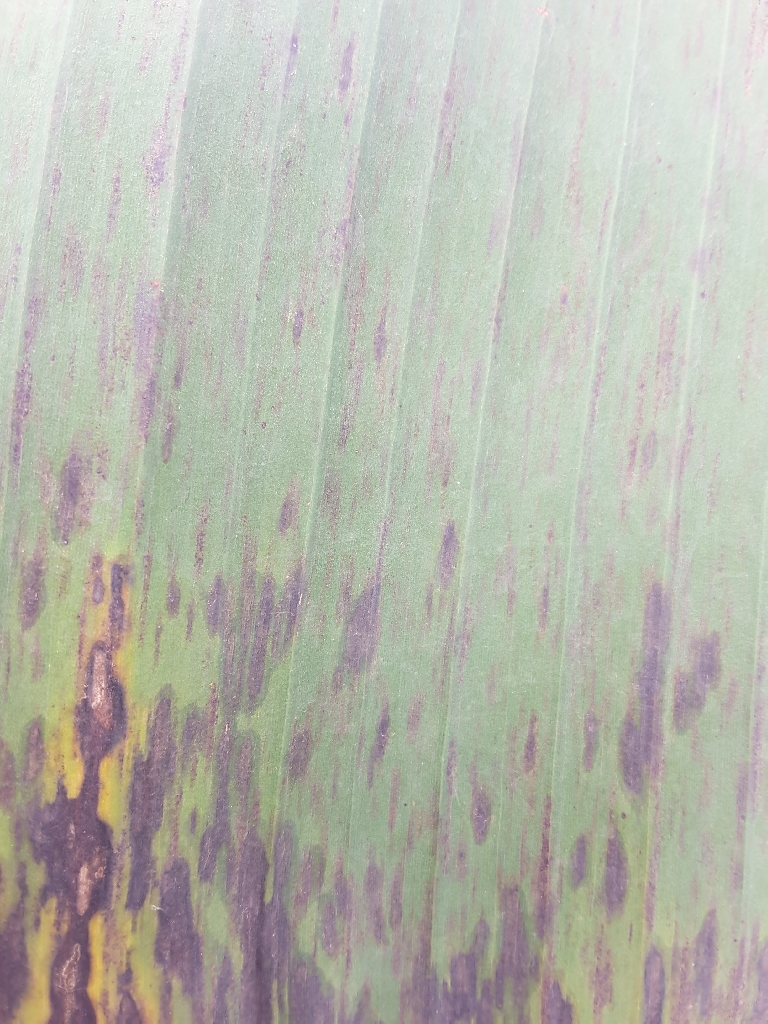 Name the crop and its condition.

banana, black sigatoka
